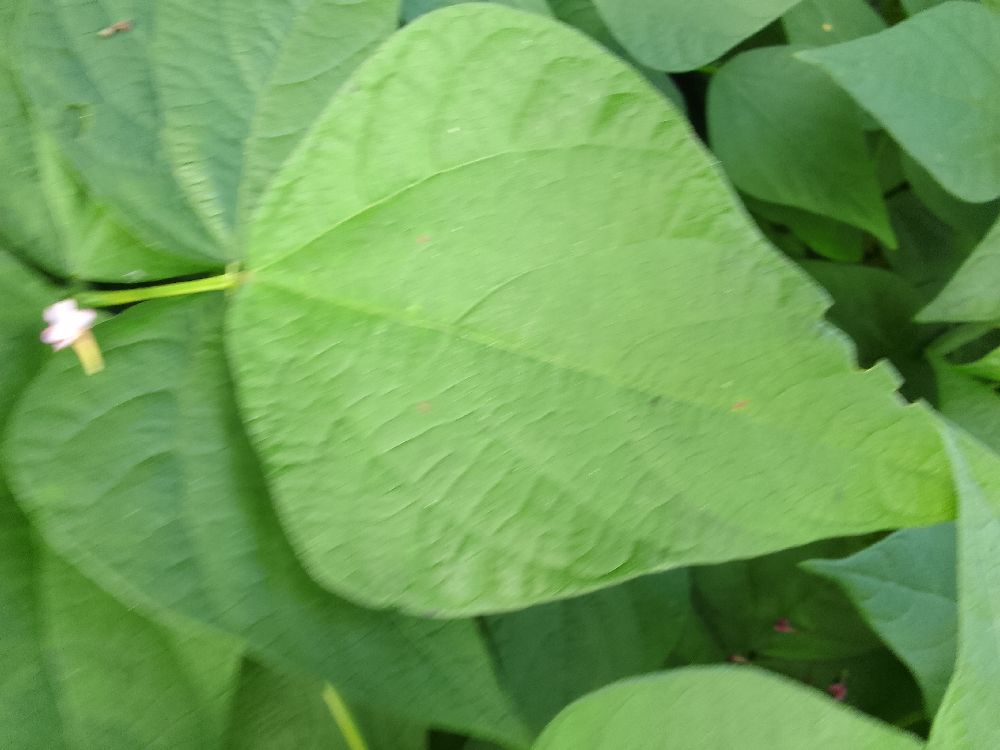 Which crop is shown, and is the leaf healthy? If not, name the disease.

common bean, healthy
